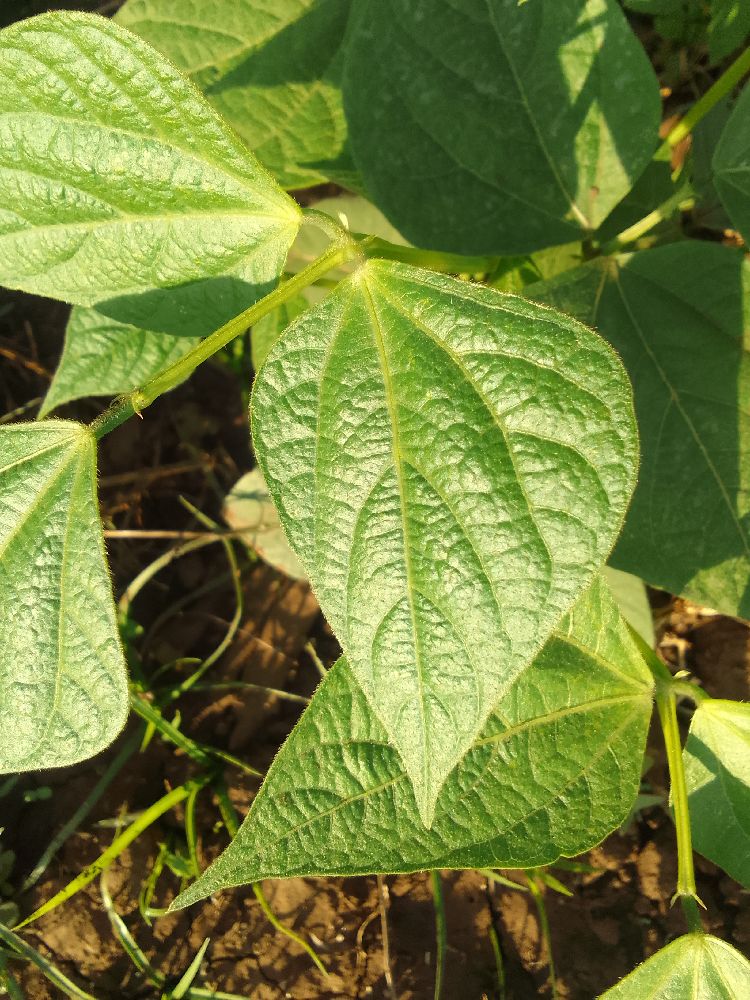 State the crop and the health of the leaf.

common bean, healthy
